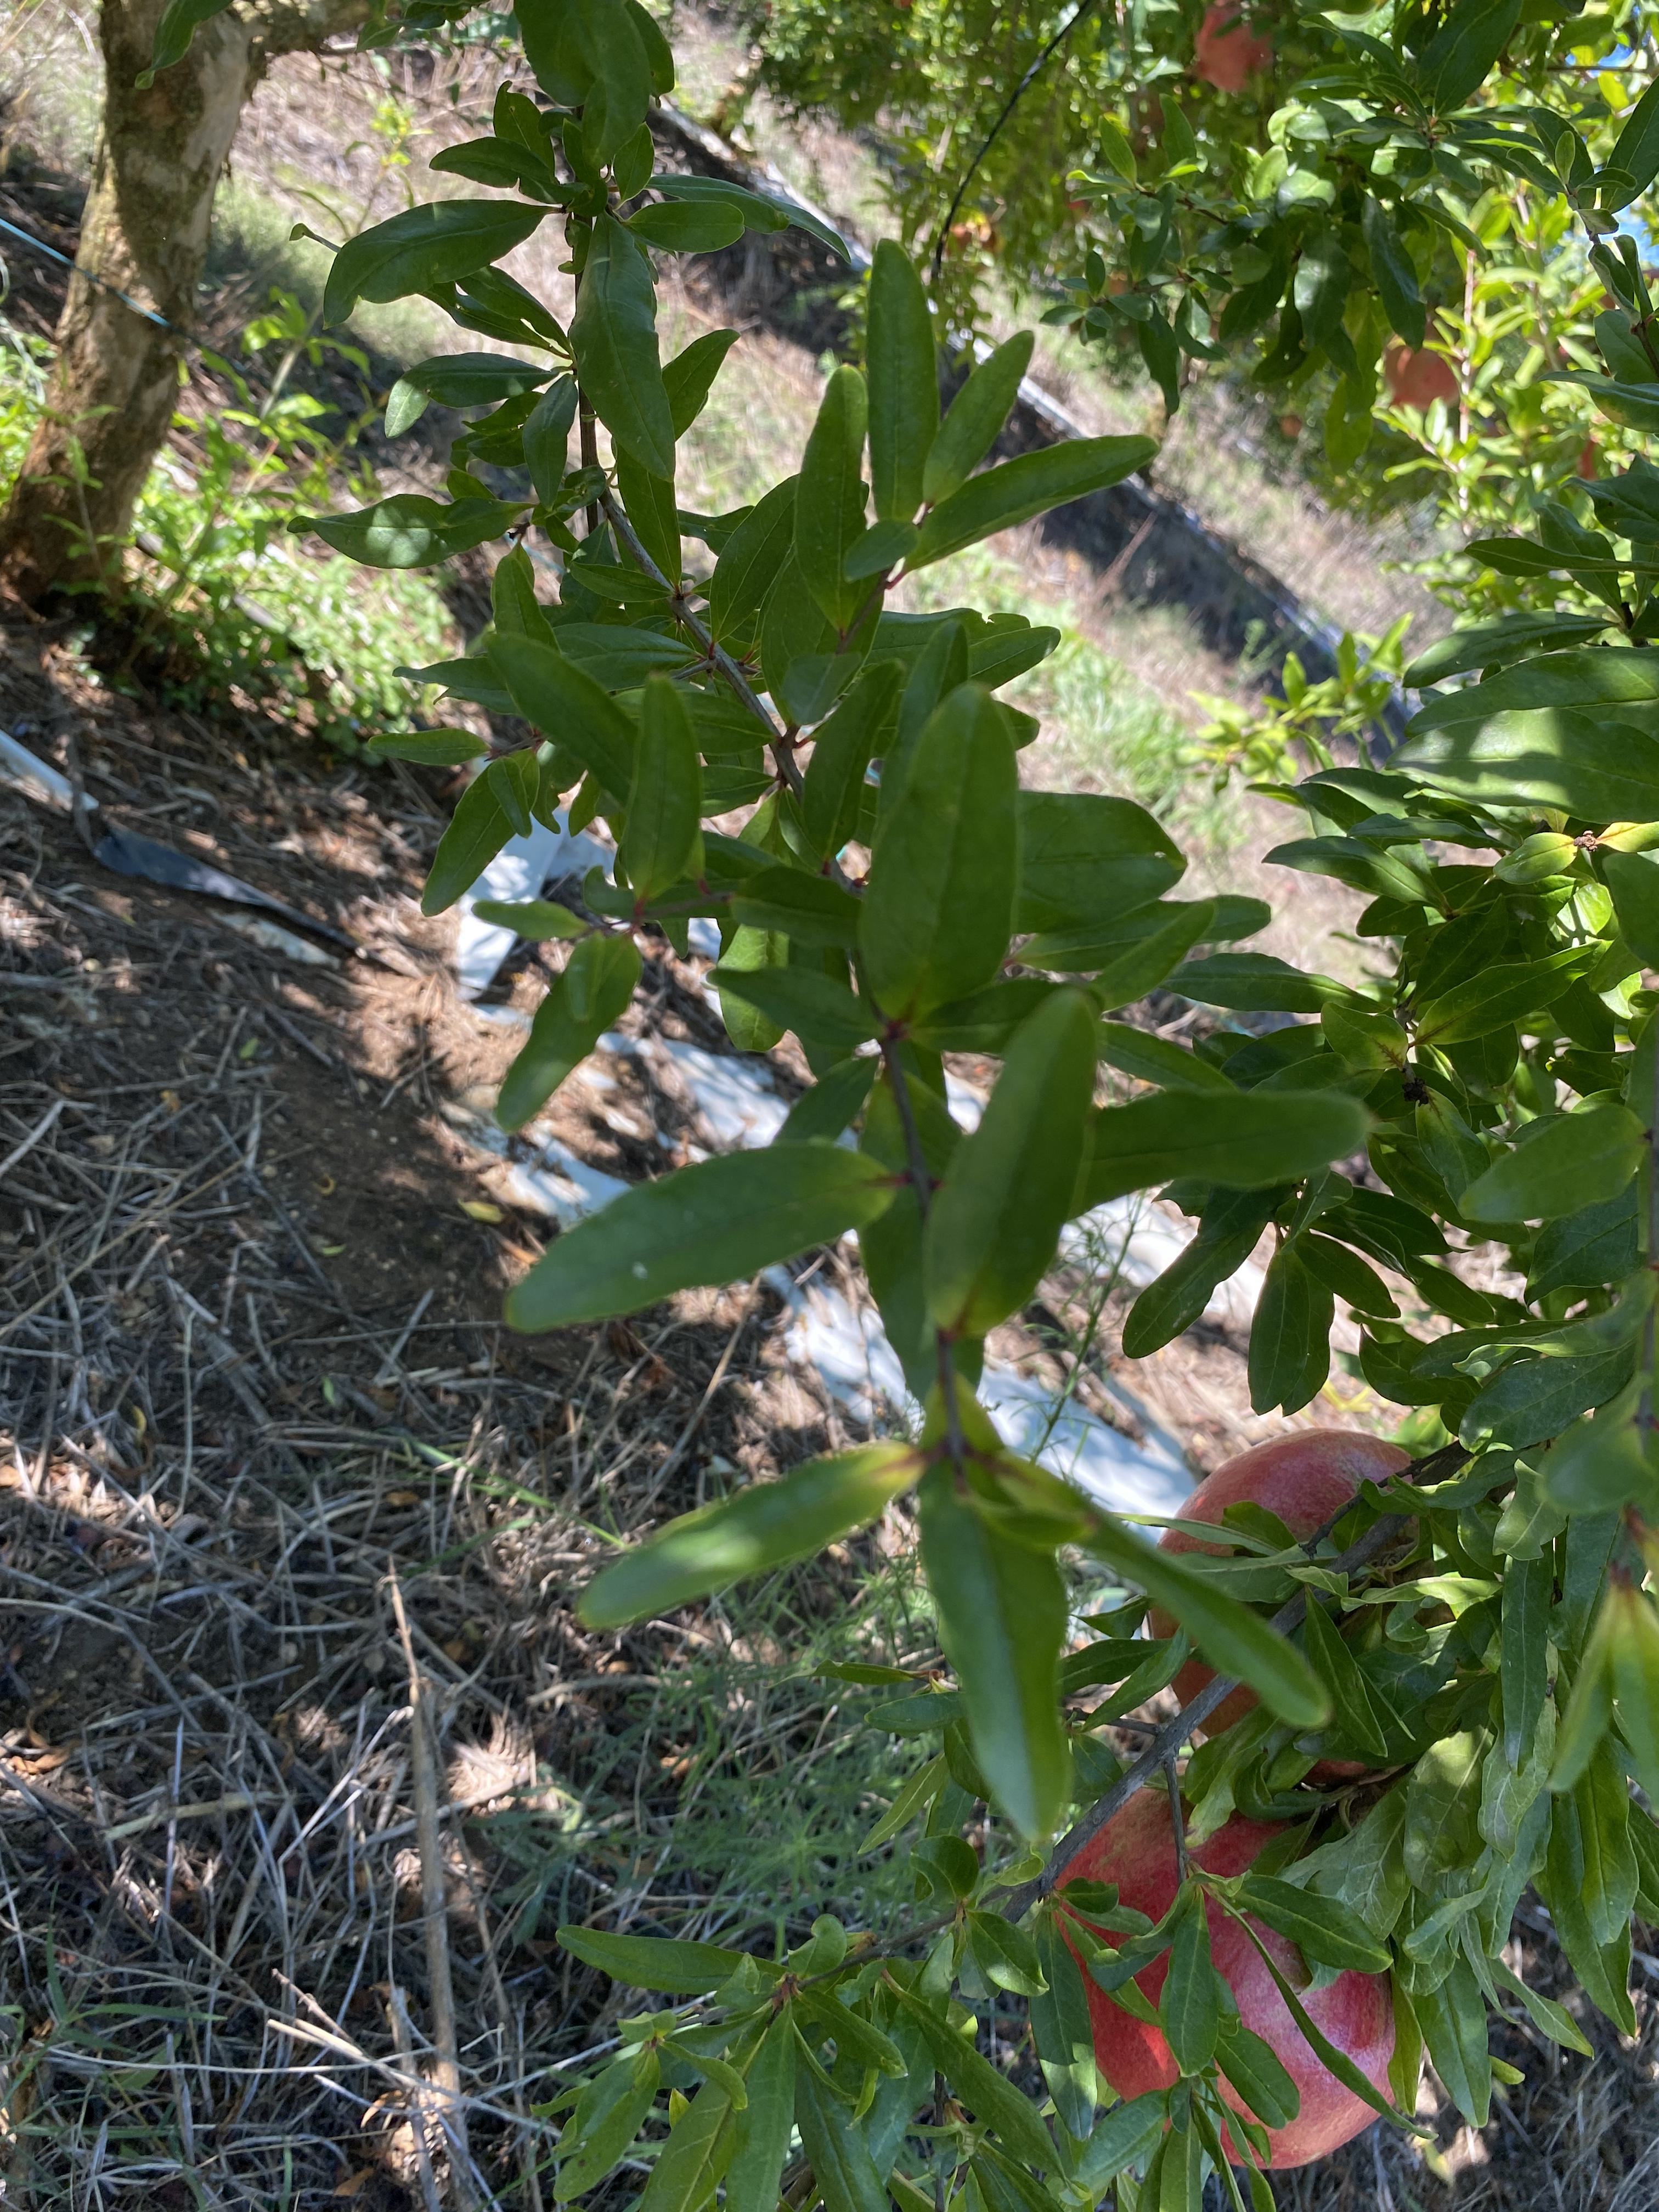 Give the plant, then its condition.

pomegranate, healthy
